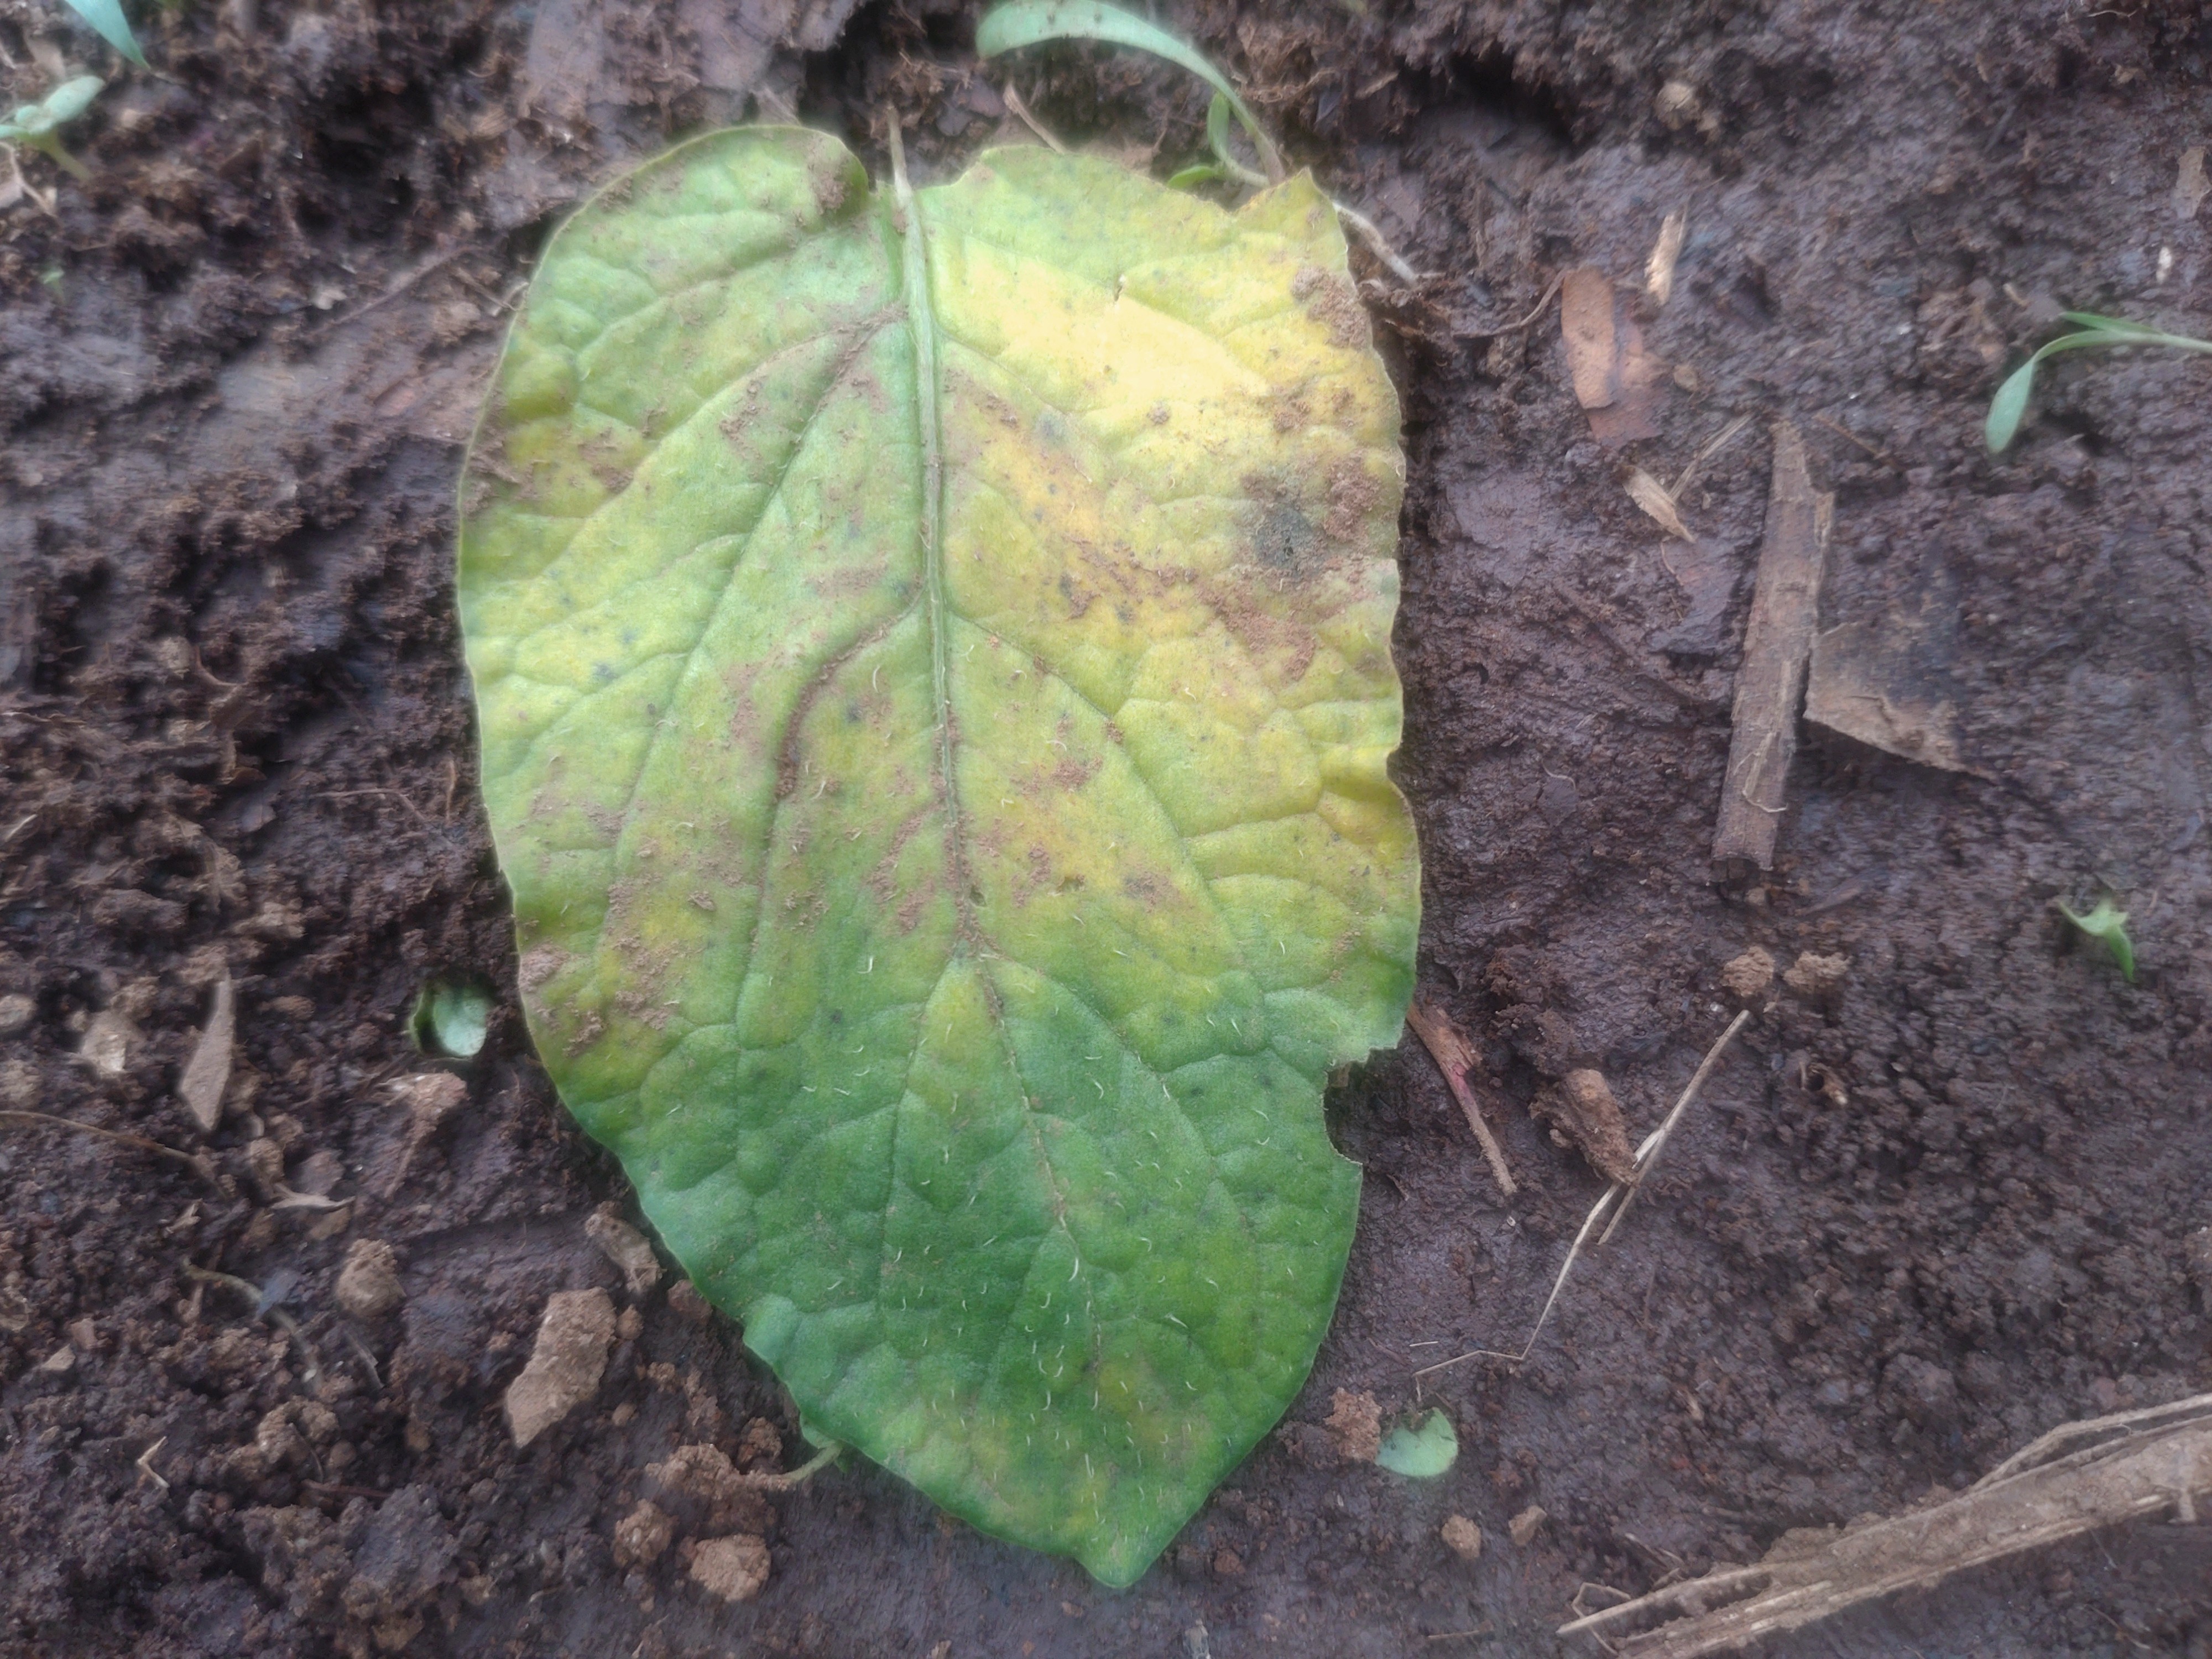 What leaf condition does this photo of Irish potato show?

late blight
